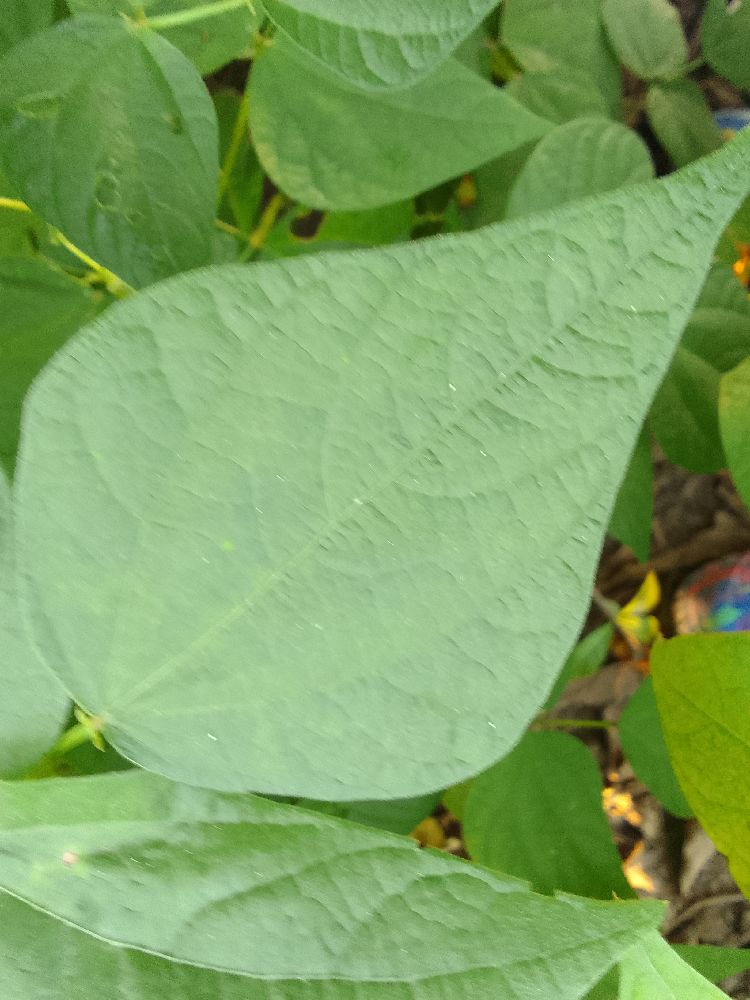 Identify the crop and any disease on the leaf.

common bean, healthy
